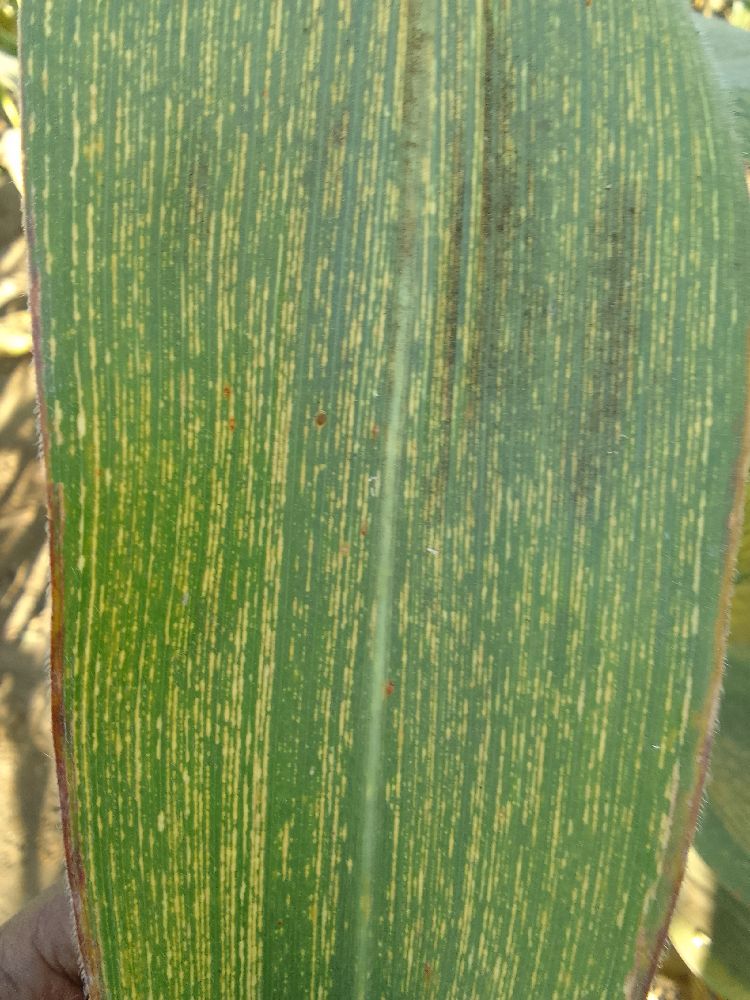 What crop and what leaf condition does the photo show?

maize, maize streak virus
